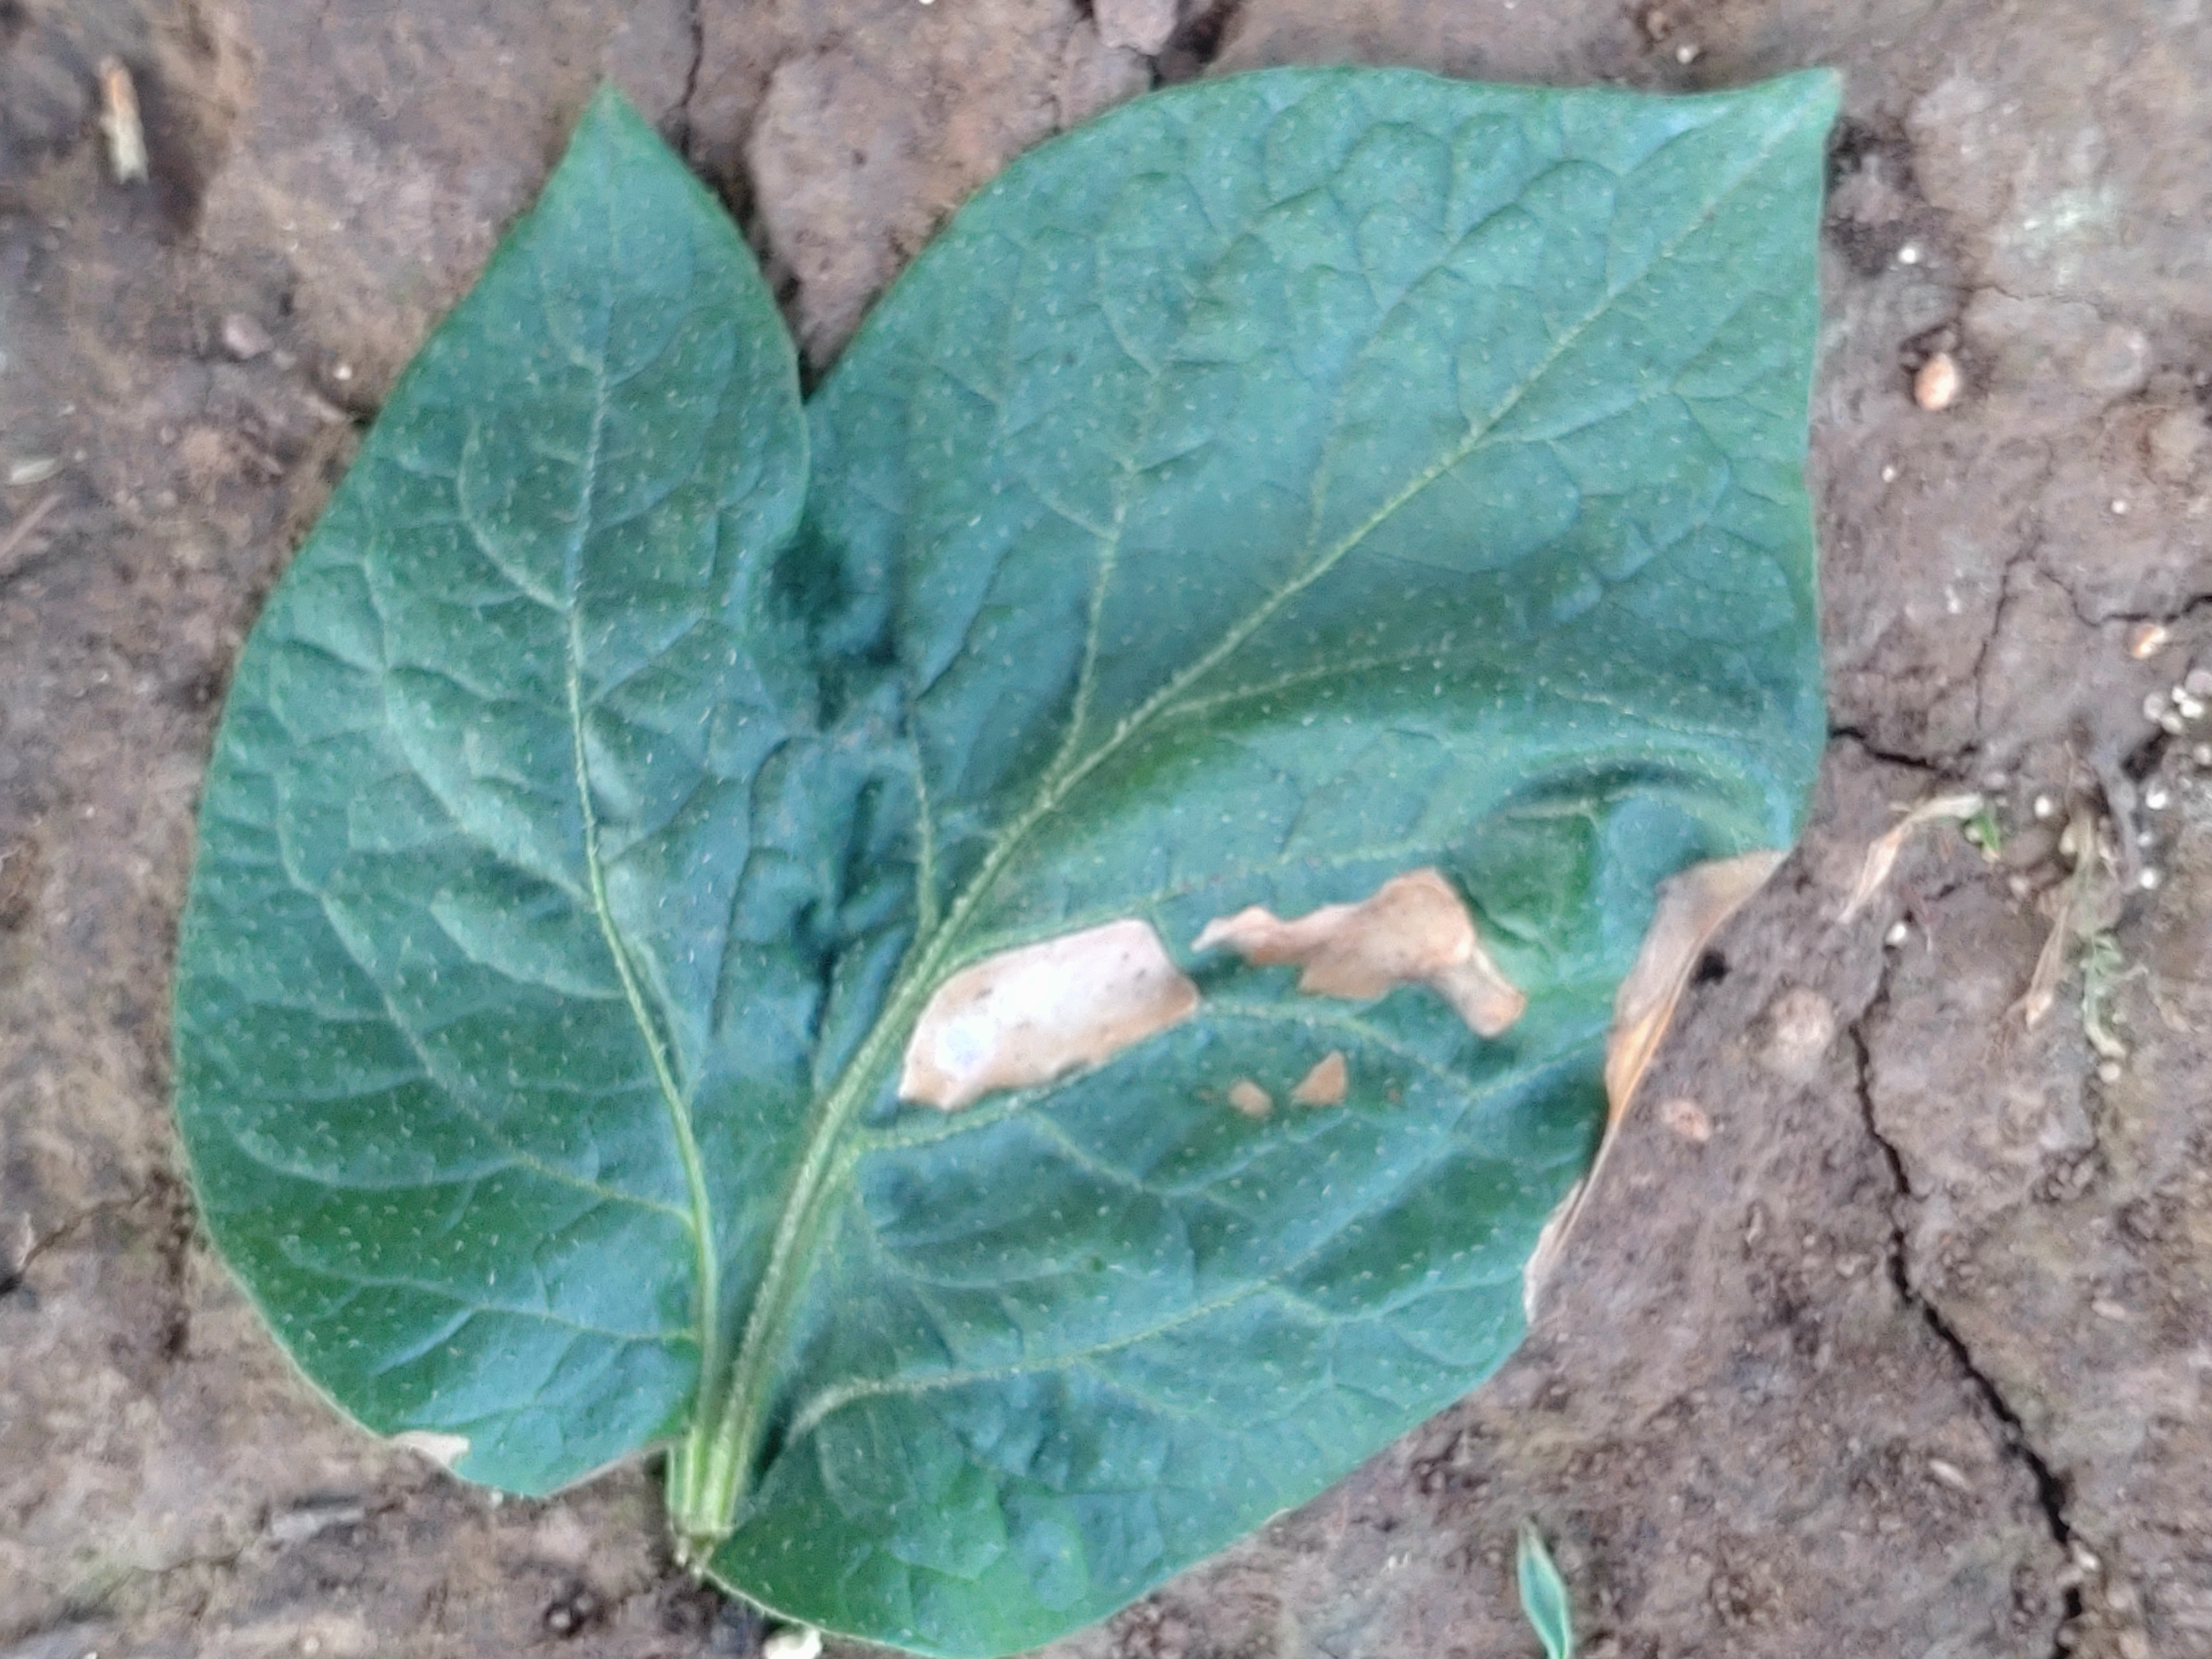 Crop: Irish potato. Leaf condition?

early blight
